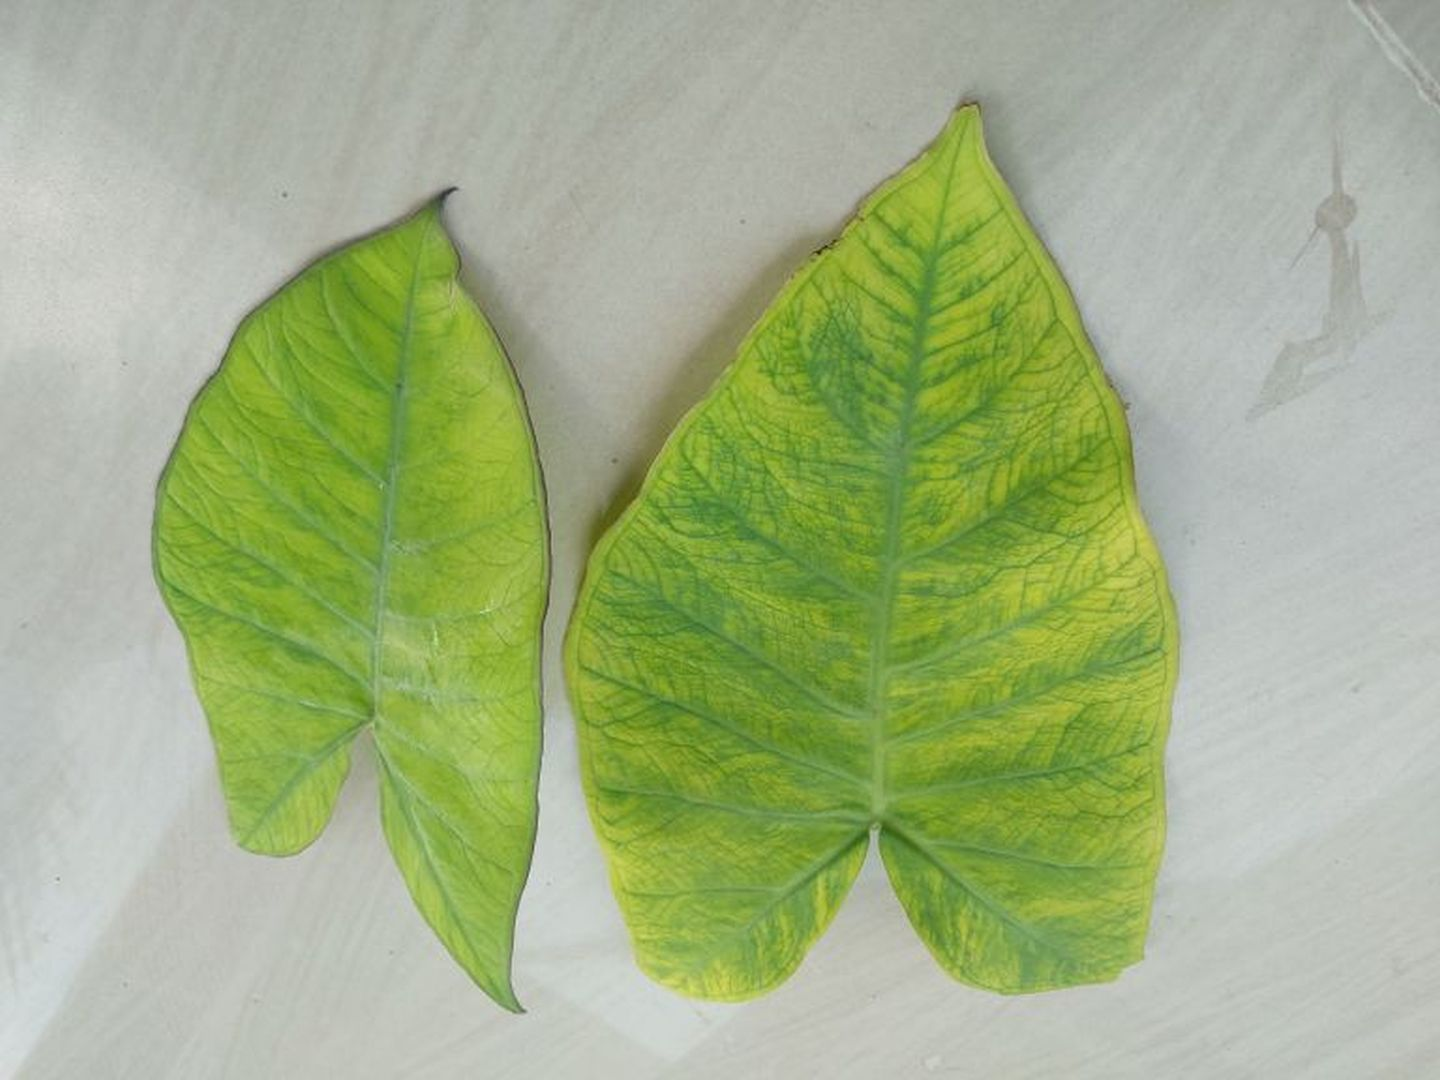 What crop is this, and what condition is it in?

taro, mosaic
